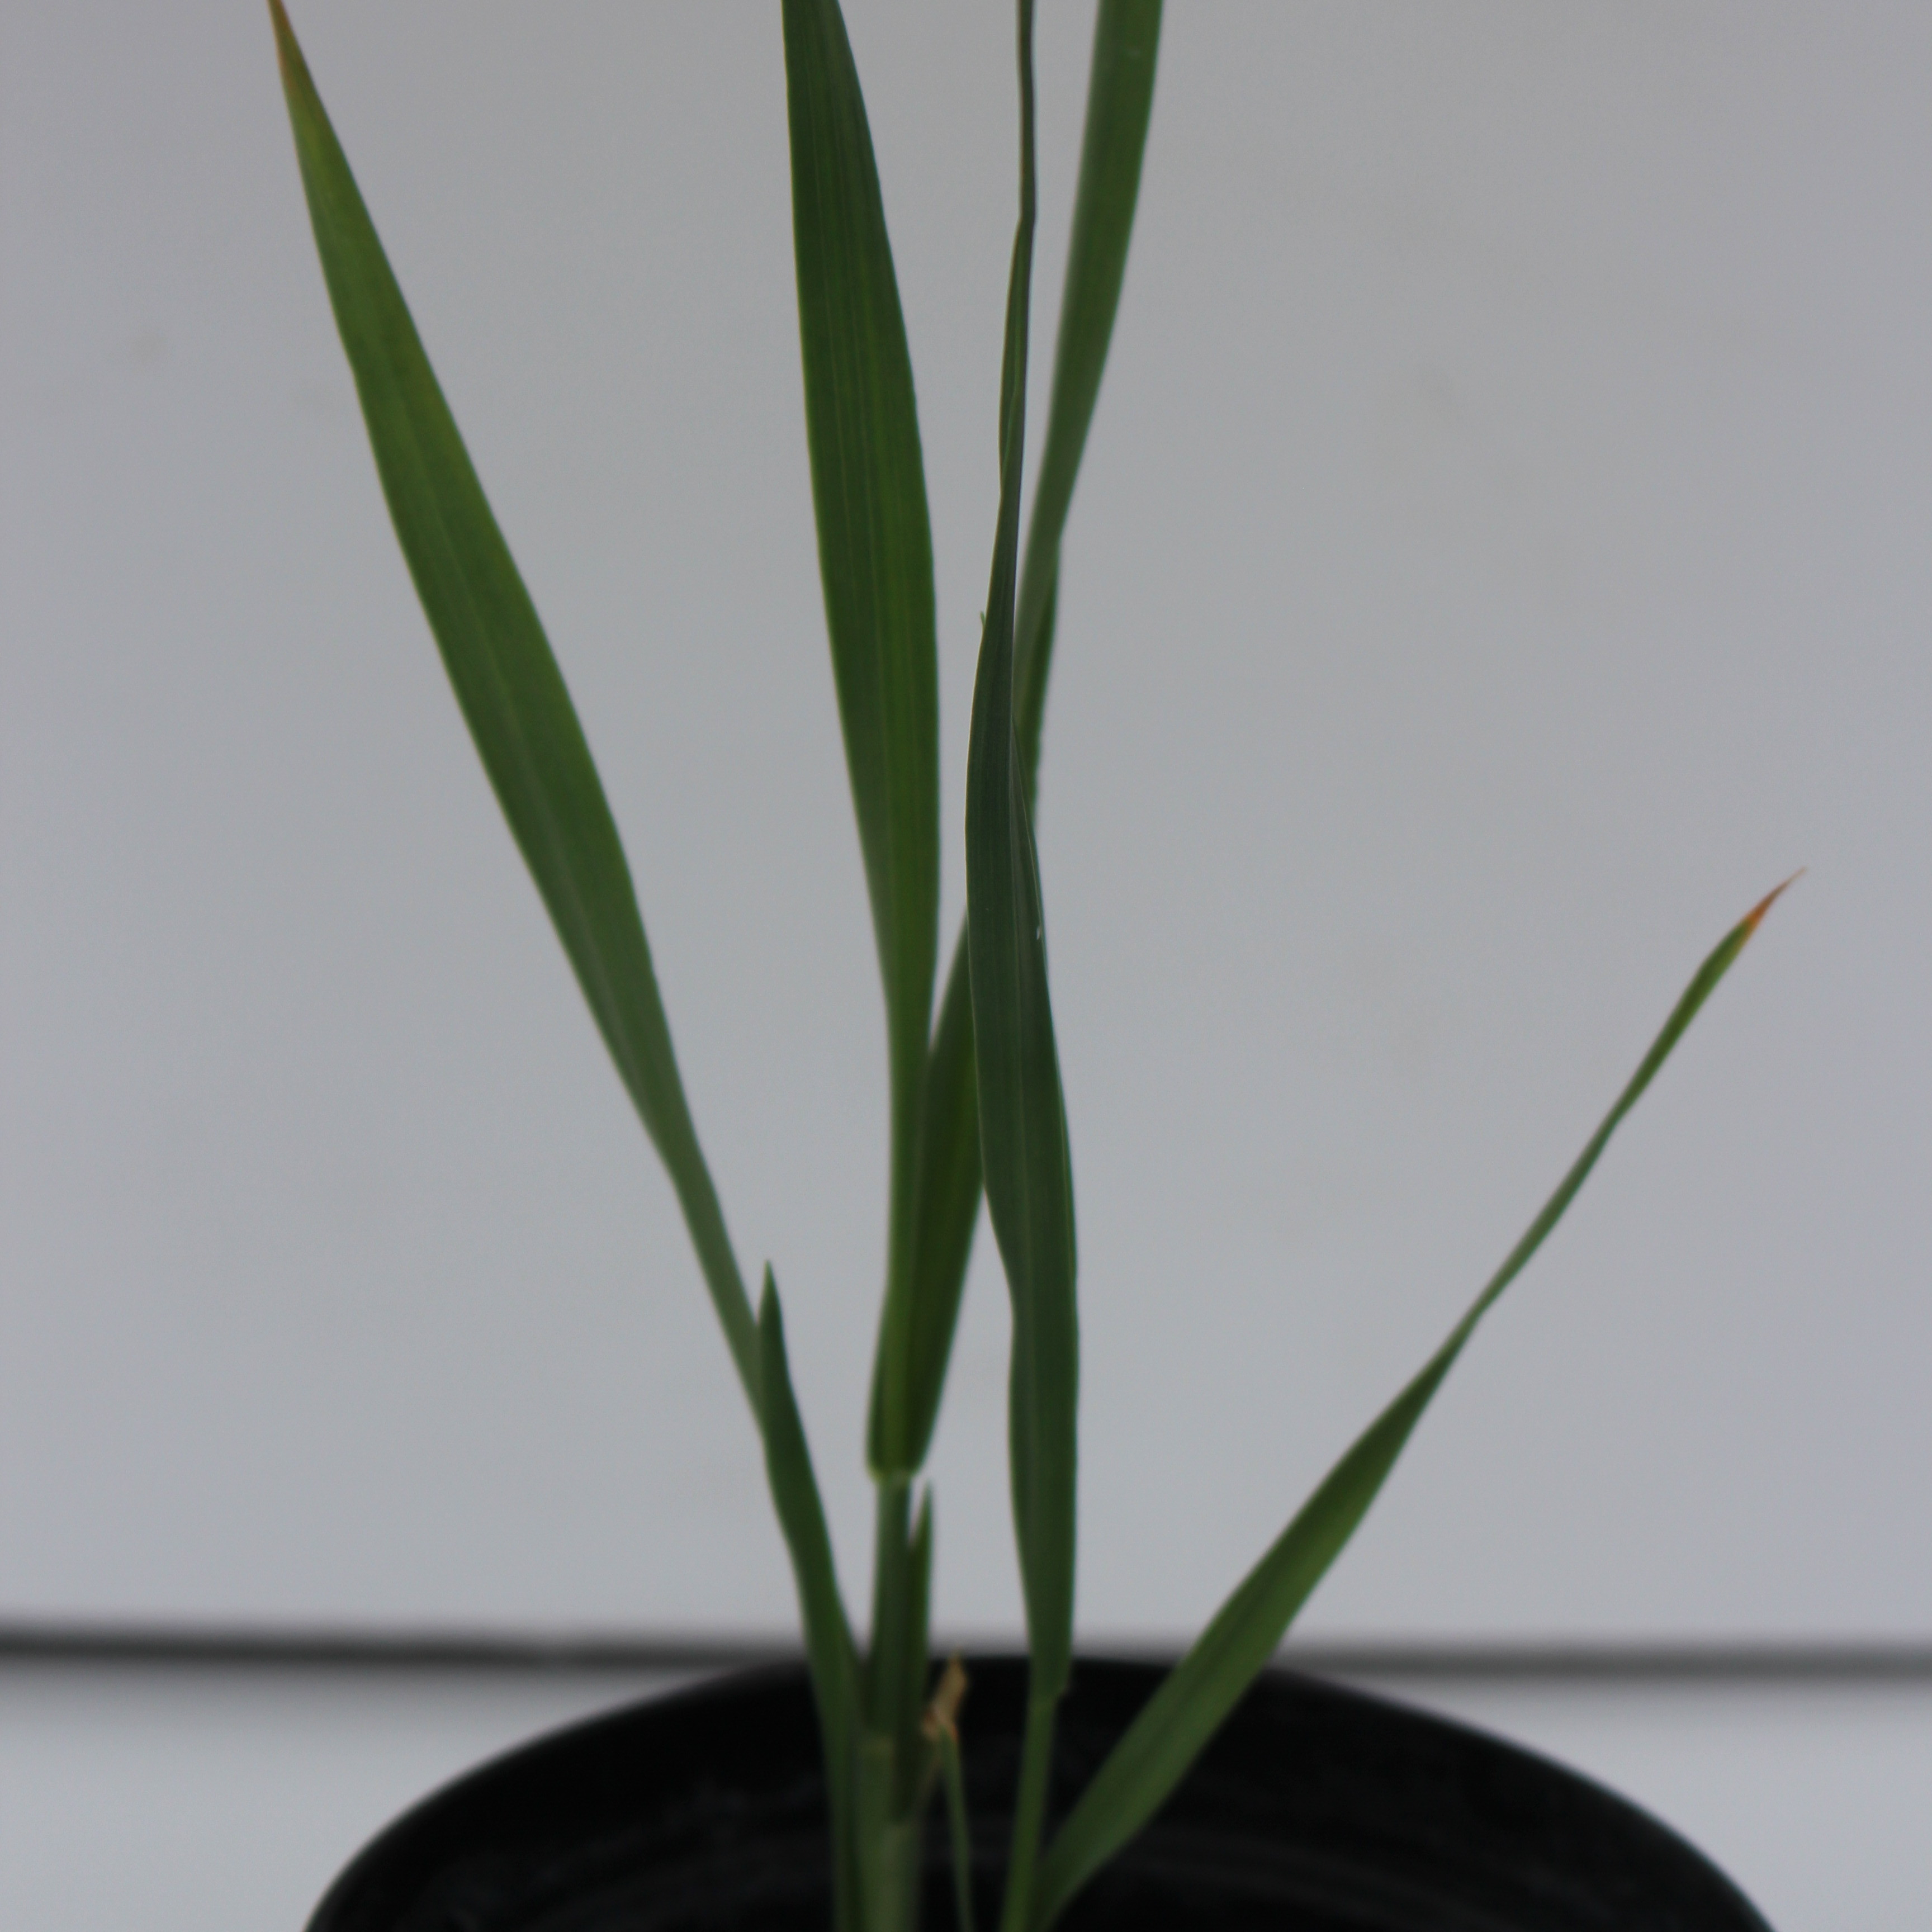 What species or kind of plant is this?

Avena sterilis
